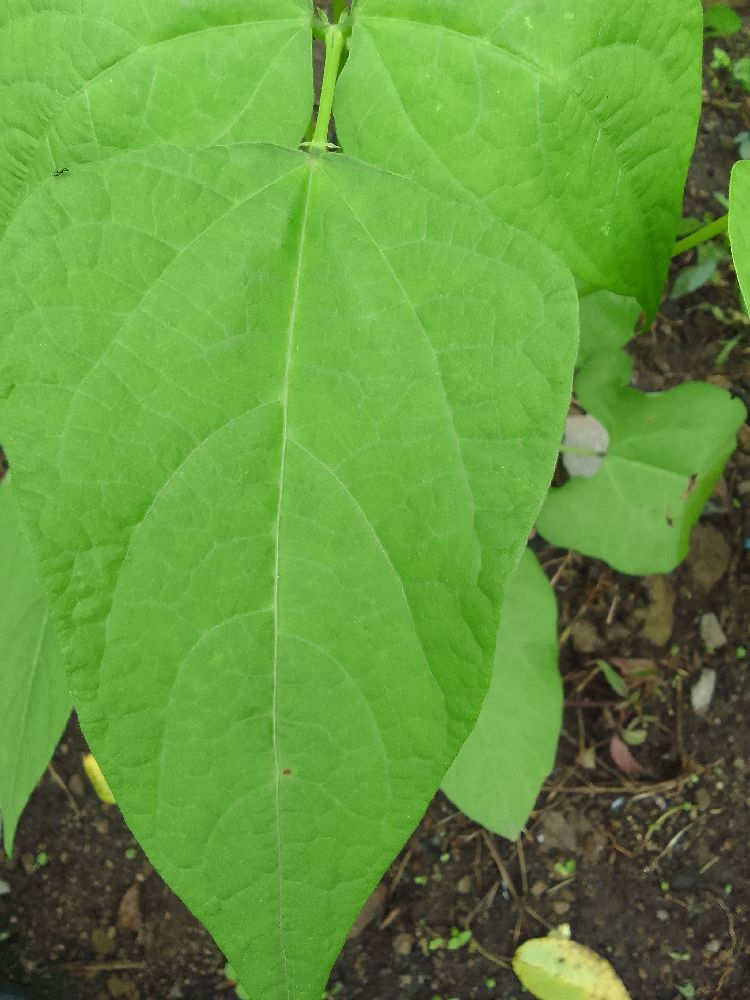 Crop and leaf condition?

common bean, healthy
